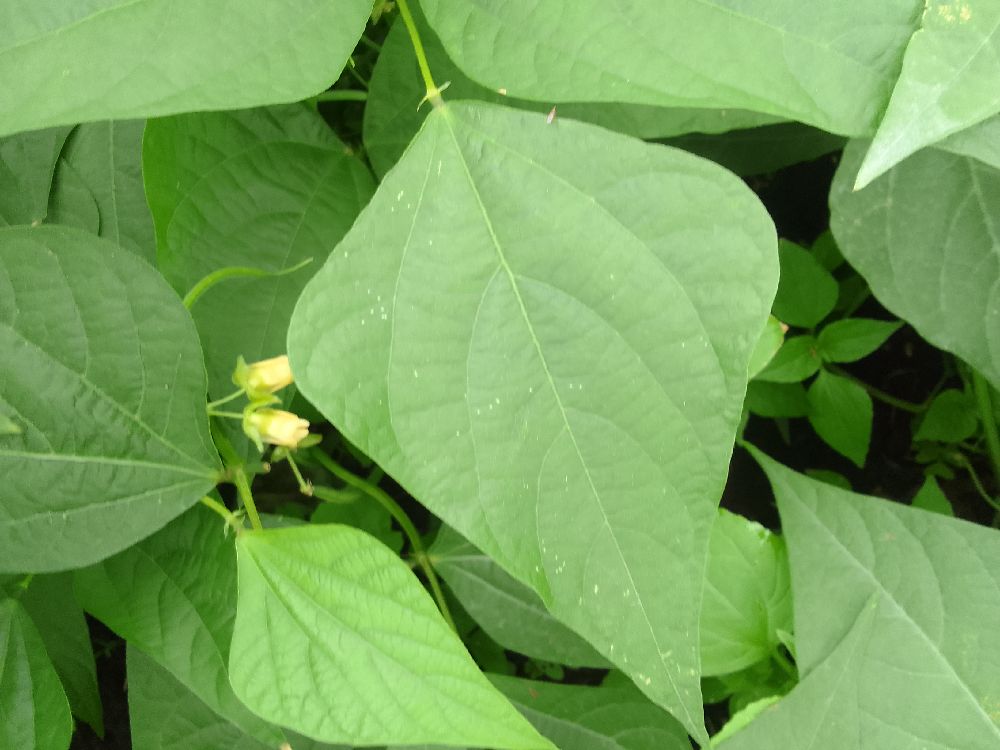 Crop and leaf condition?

common bean, healthy
